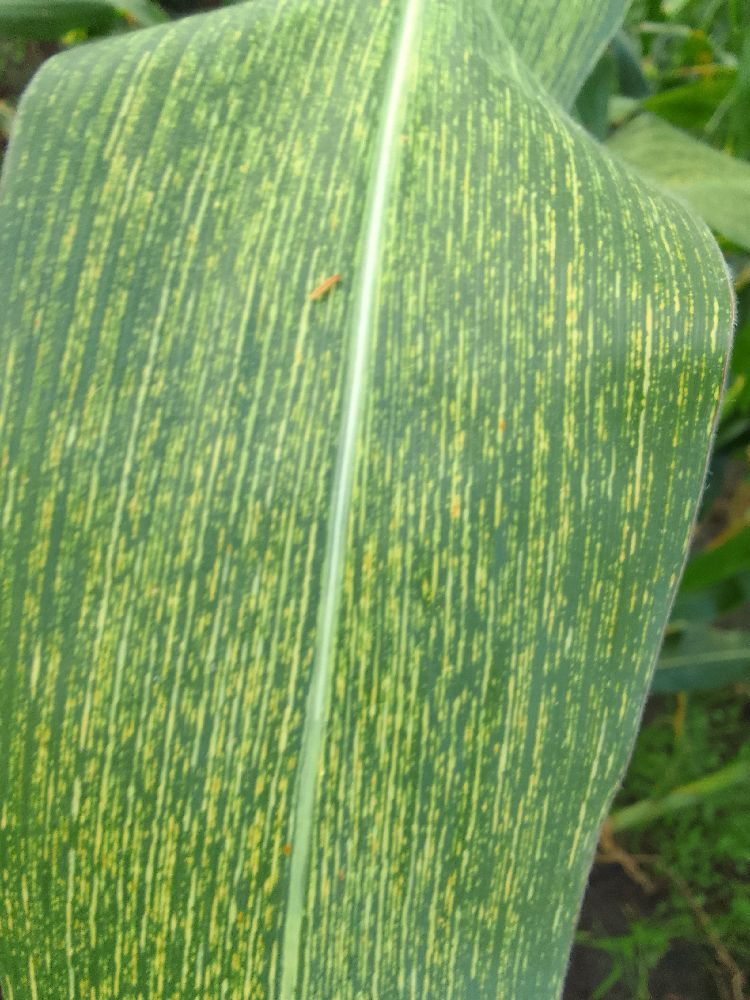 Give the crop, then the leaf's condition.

maize, maize streak virus
